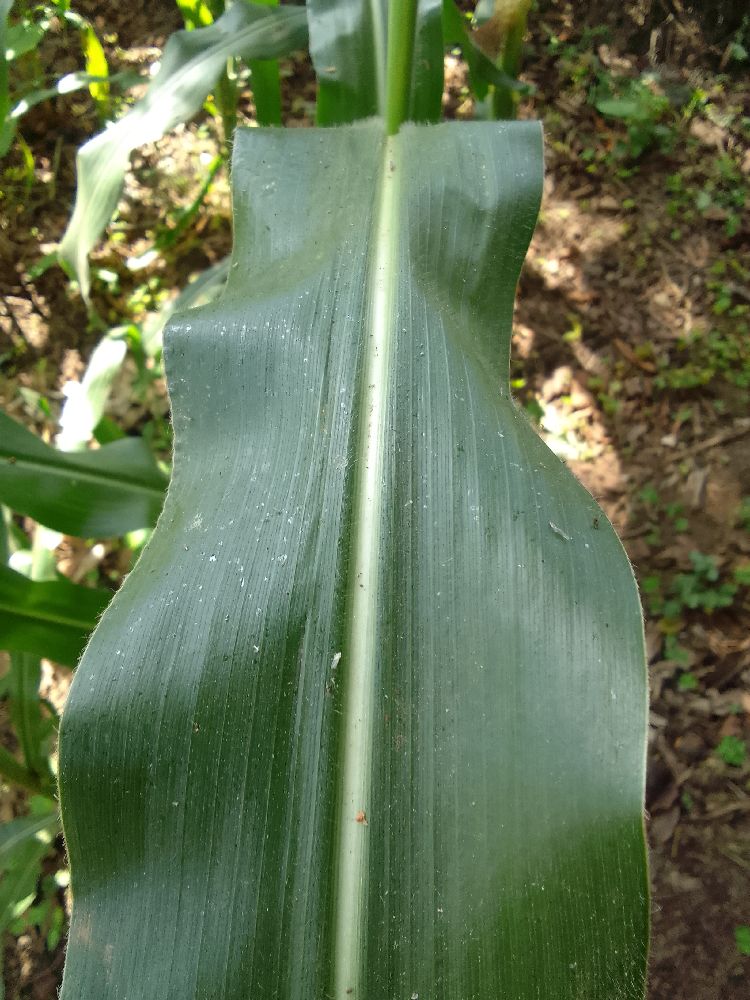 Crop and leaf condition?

maize, healthy
